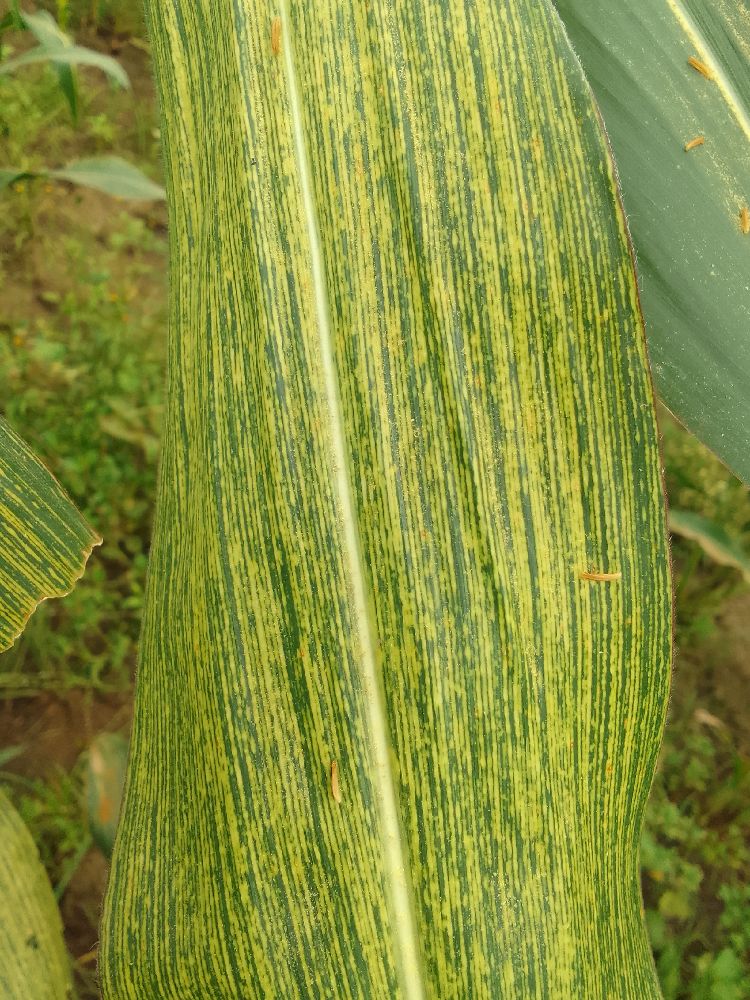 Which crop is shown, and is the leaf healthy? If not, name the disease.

maize, maize streak virus
